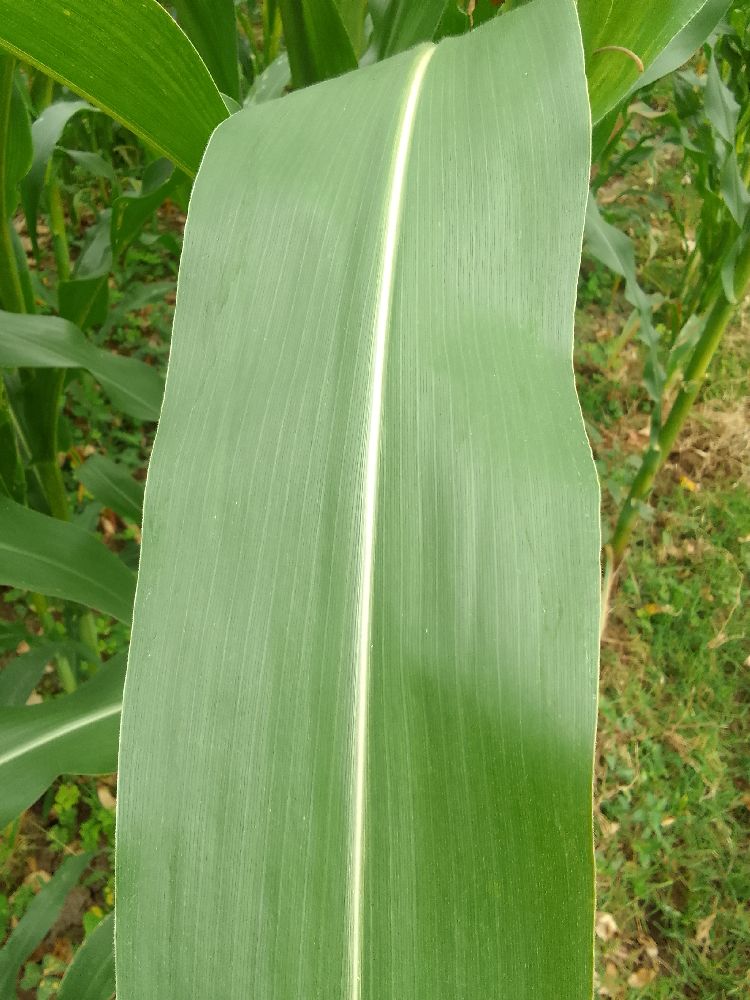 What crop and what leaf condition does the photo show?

maize, healthy
